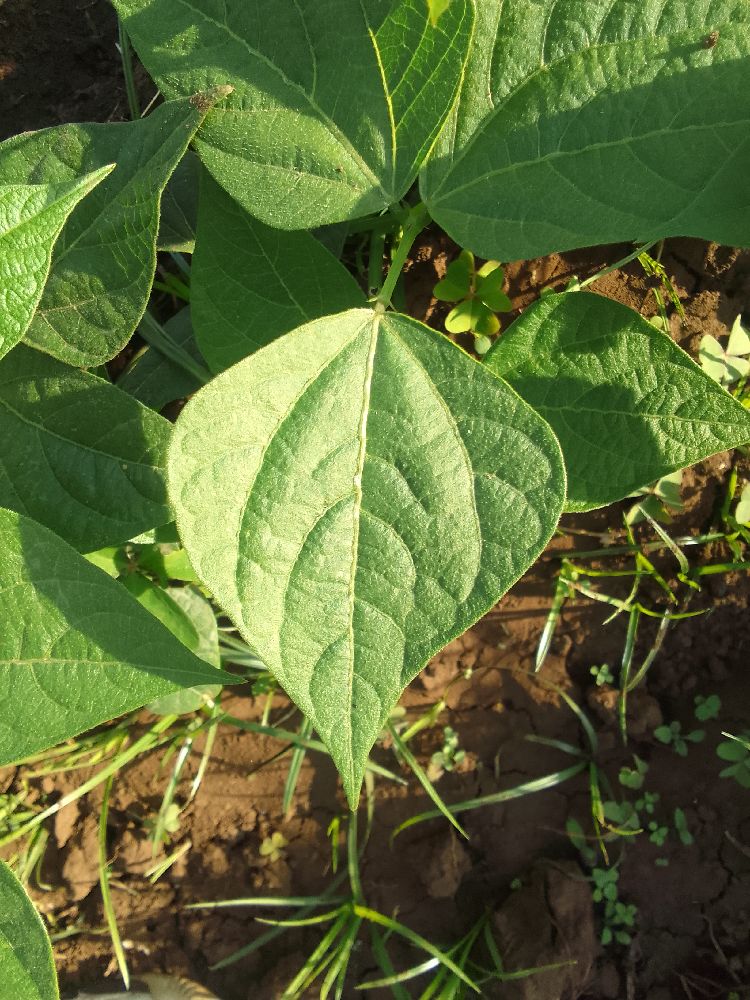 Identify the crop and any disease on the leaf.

common bean, healthy
